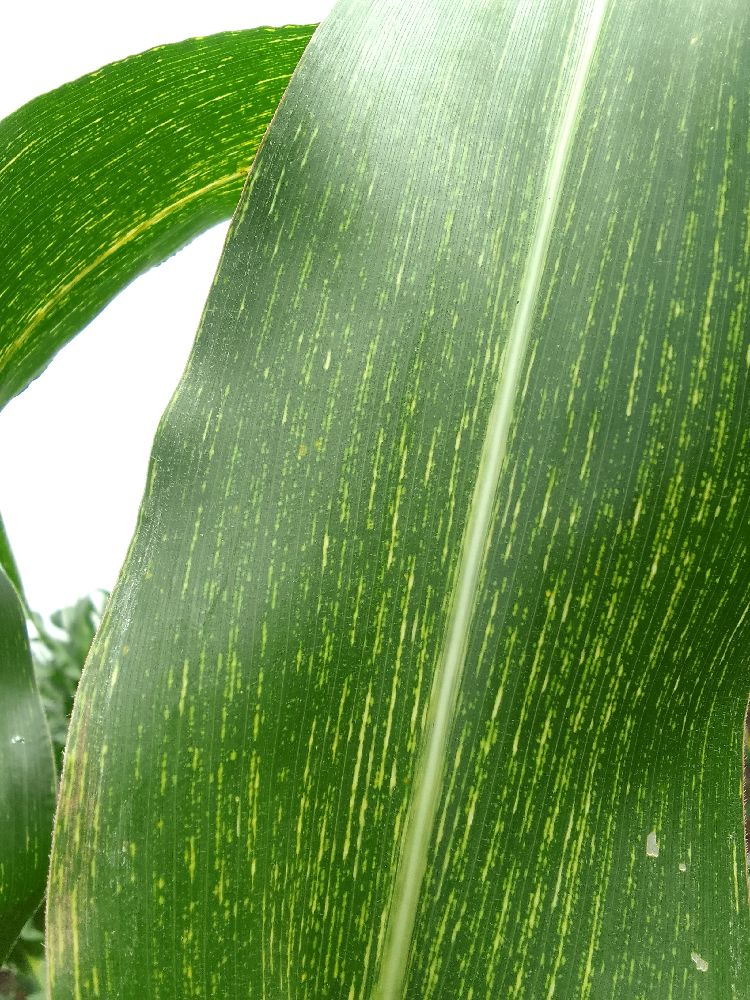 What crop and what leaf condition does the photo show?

maize, maize streak virus
